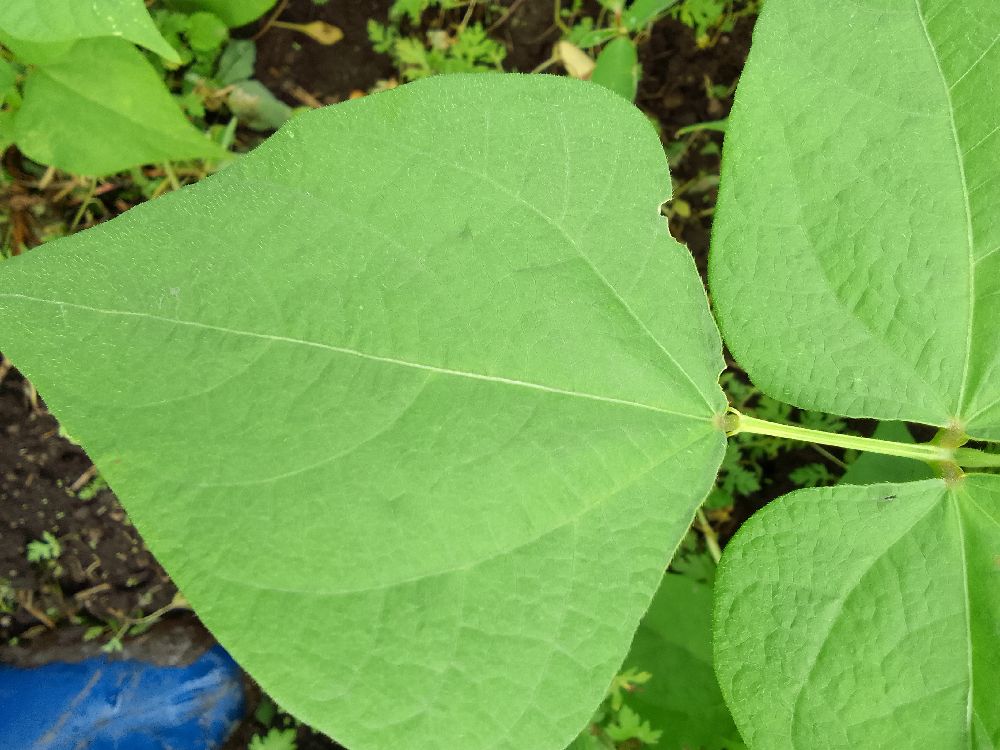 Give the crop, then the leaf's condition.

common bean, healthy
